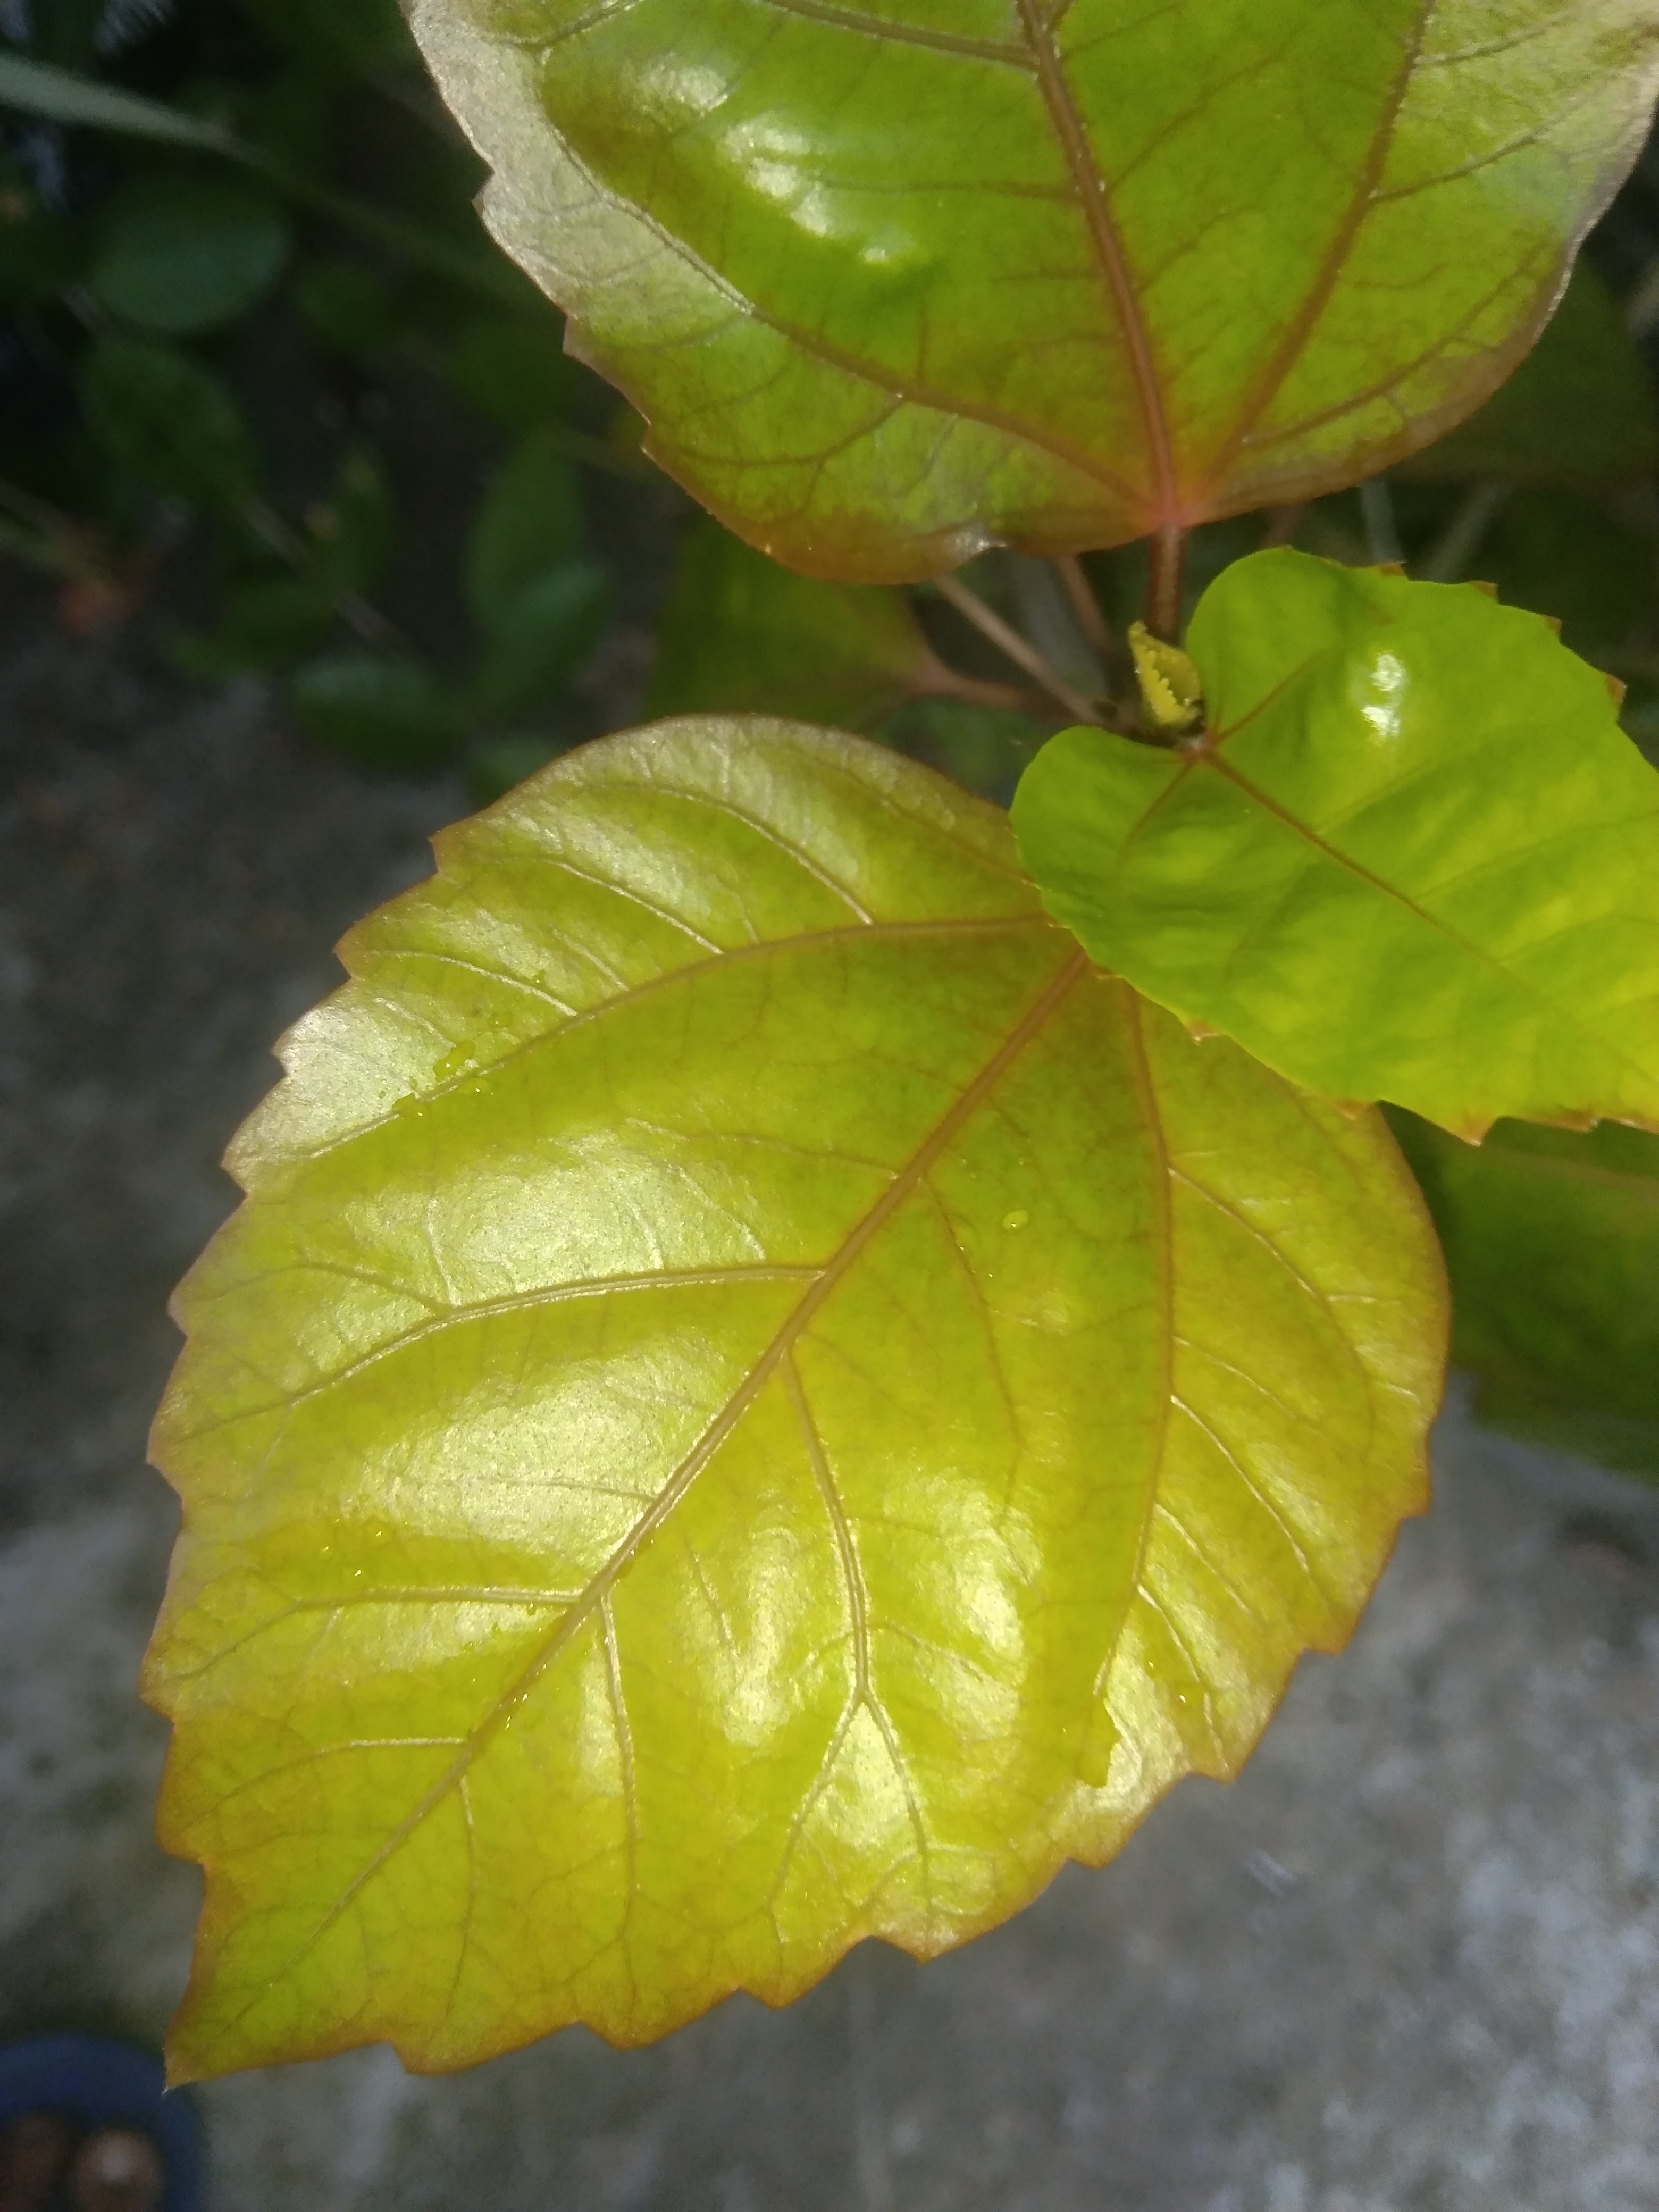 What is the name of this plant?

hibiscus
